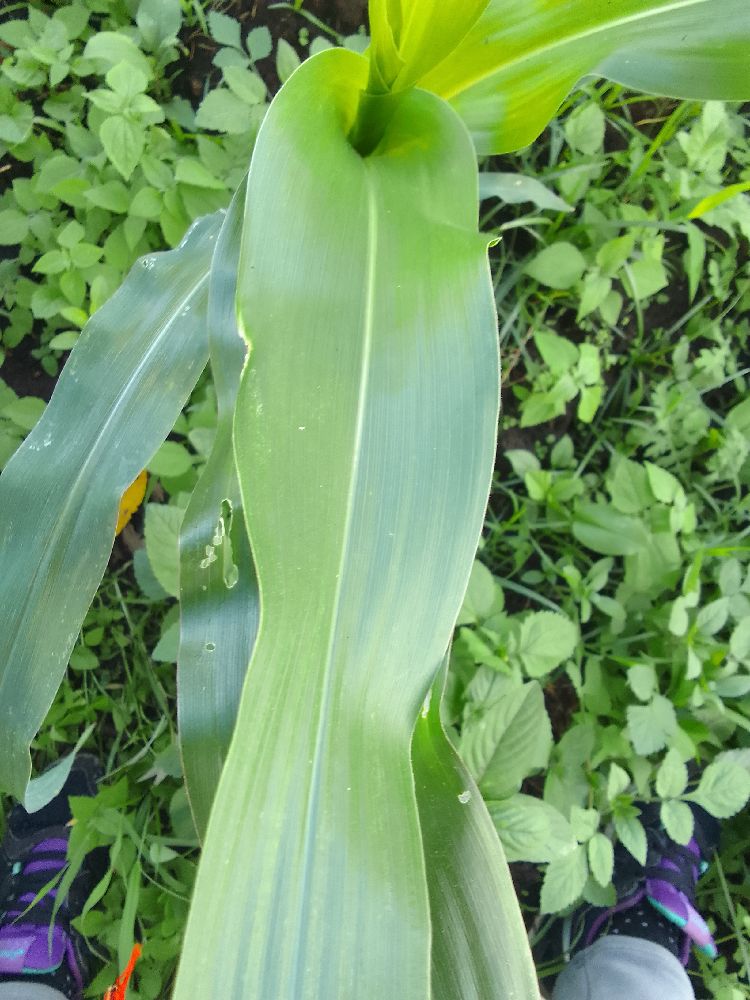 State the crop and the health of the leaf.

maize, maize lethal necrosis
